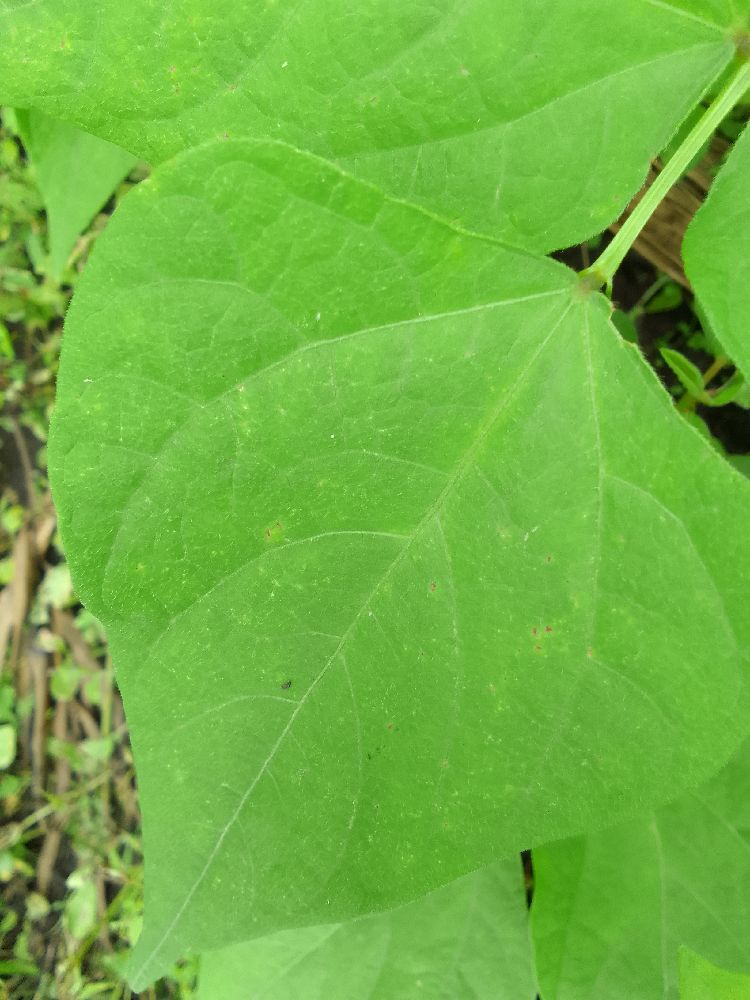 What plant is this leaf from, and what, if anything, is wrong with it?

common bean, healthy
